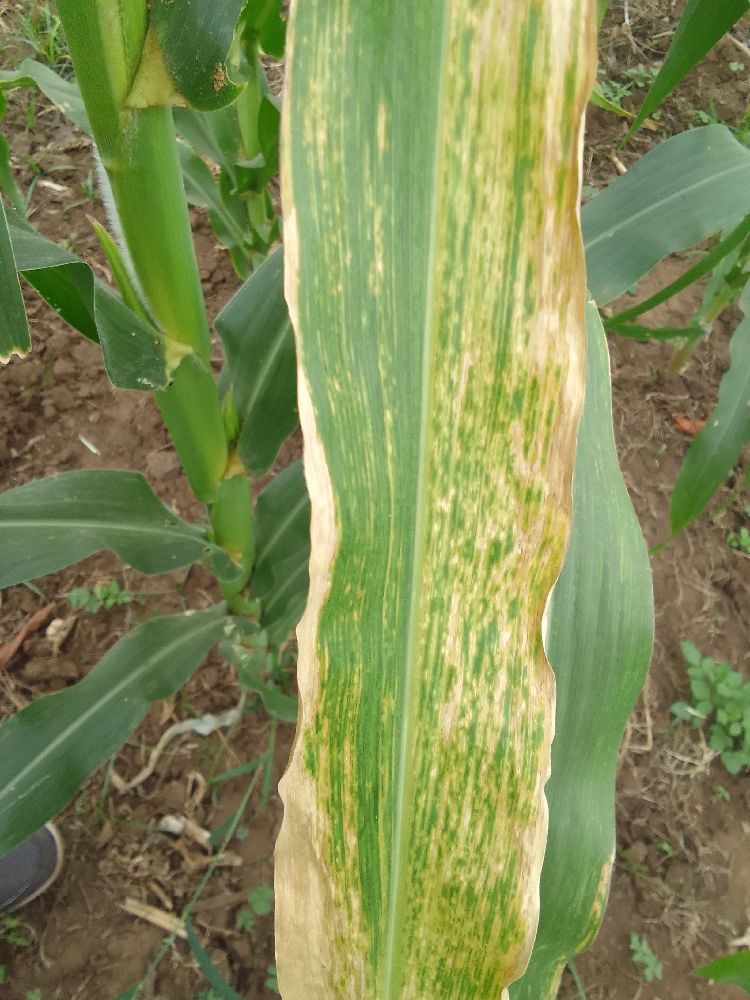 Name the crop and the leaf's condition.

maize, maize lethal necrosis
